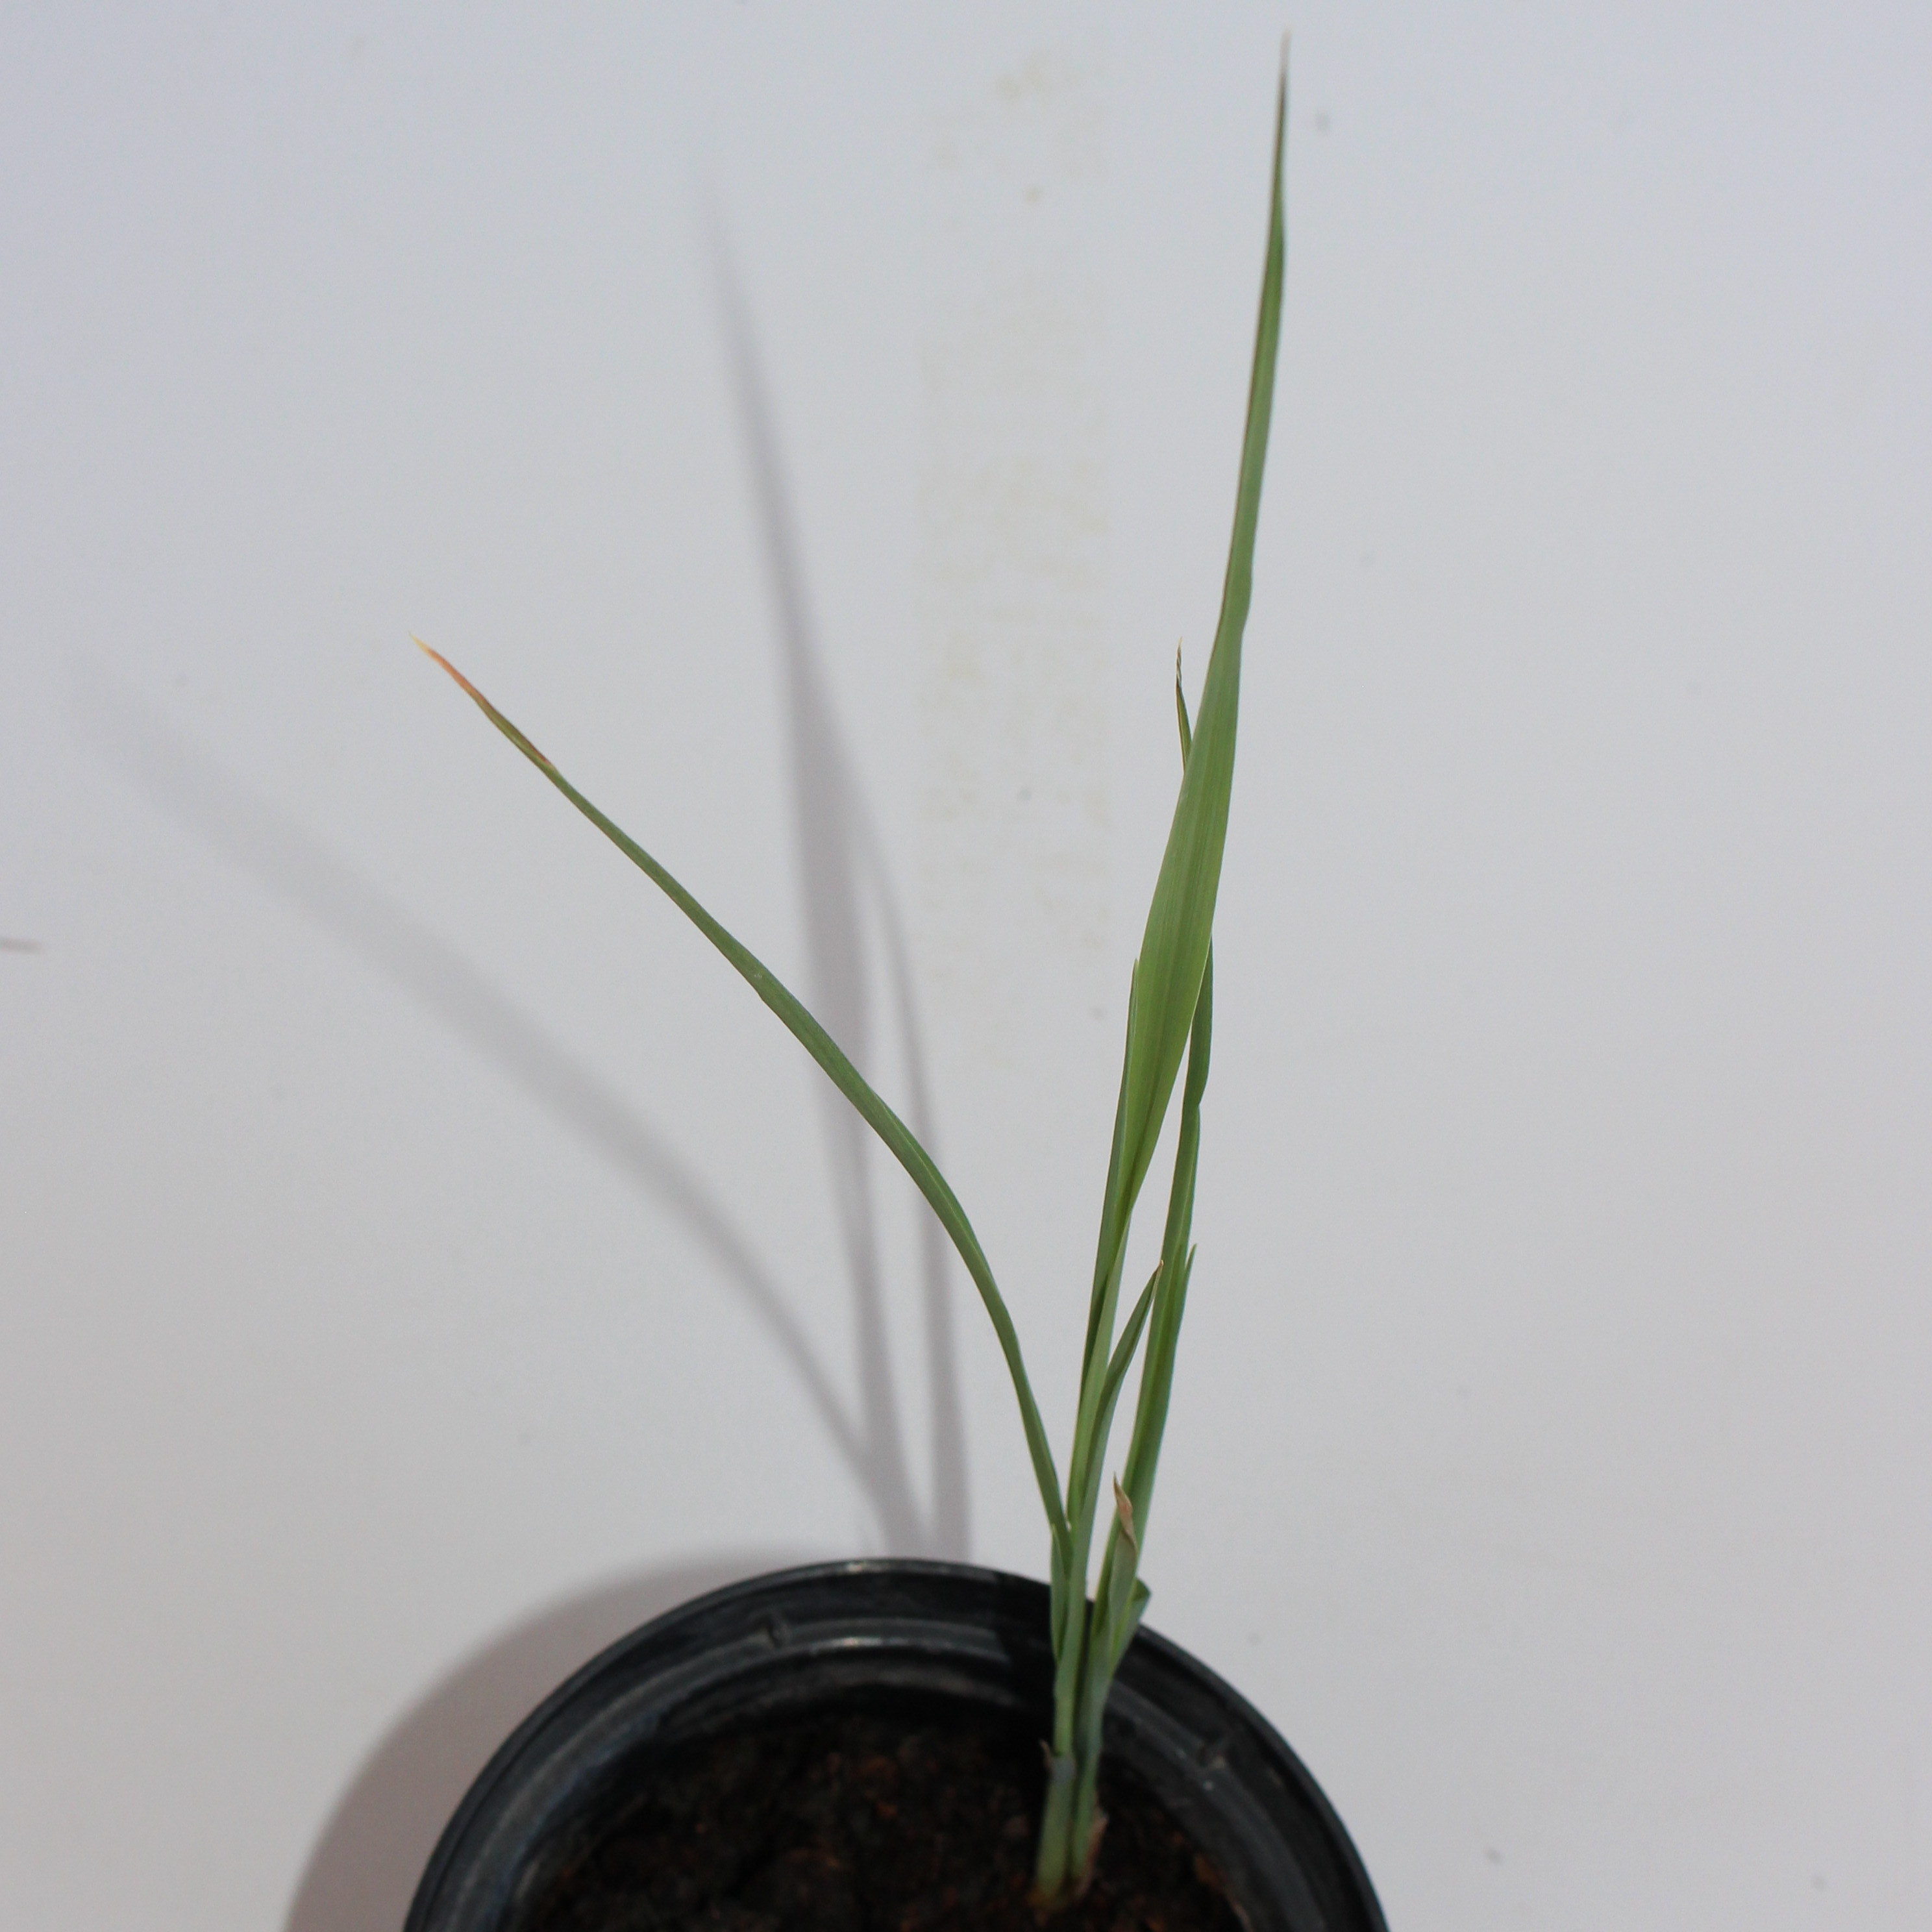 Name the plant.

Avena sterilis
